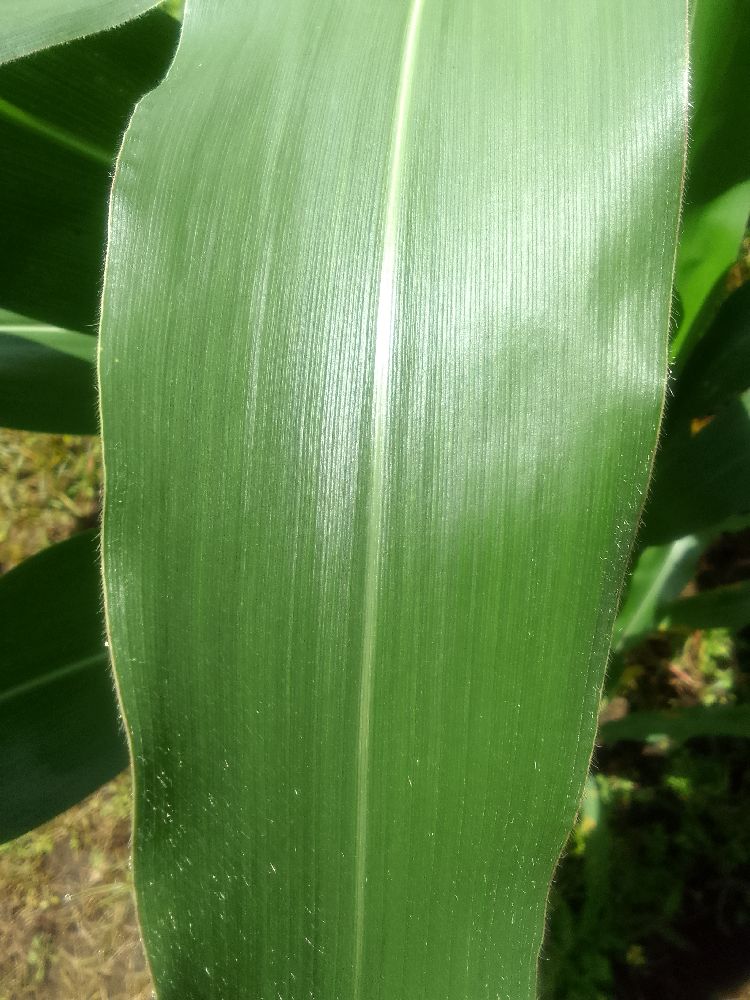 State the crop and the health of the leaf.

maize, healthy
